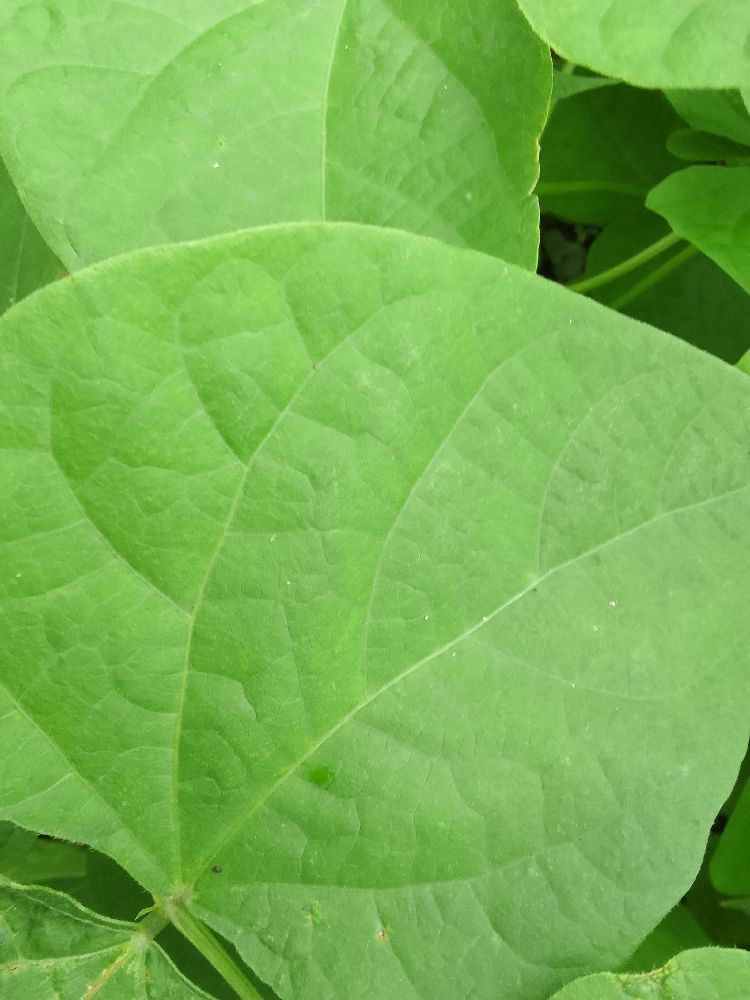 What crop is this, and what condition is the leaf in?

common bean, healthy
